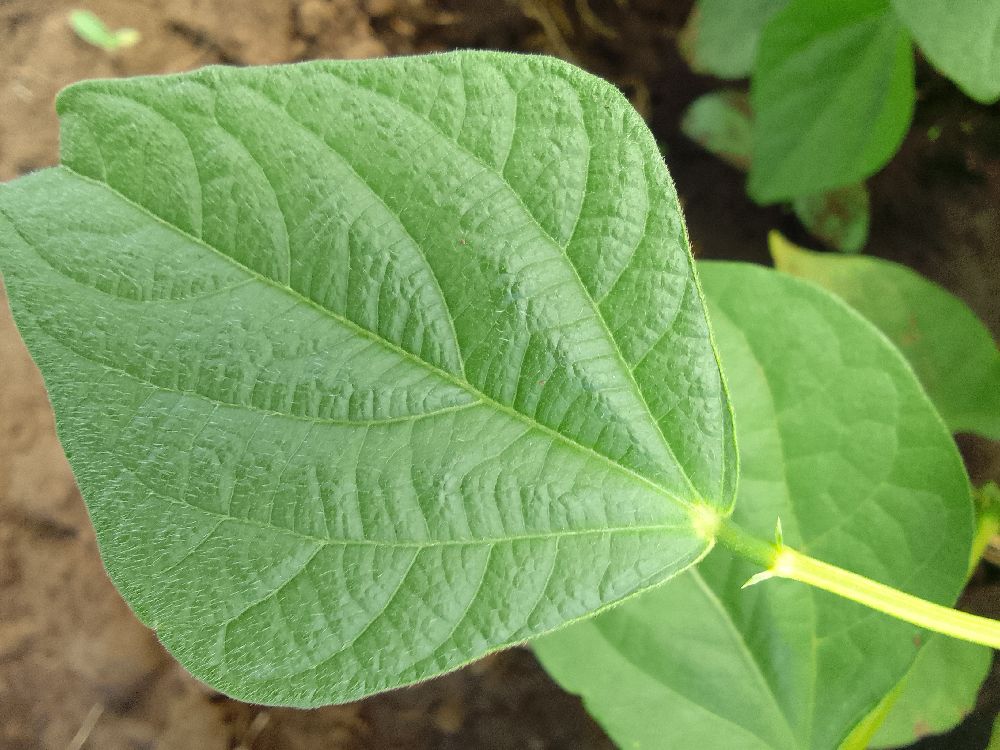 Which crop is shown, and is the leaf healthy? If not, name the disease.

common bean, healthy
